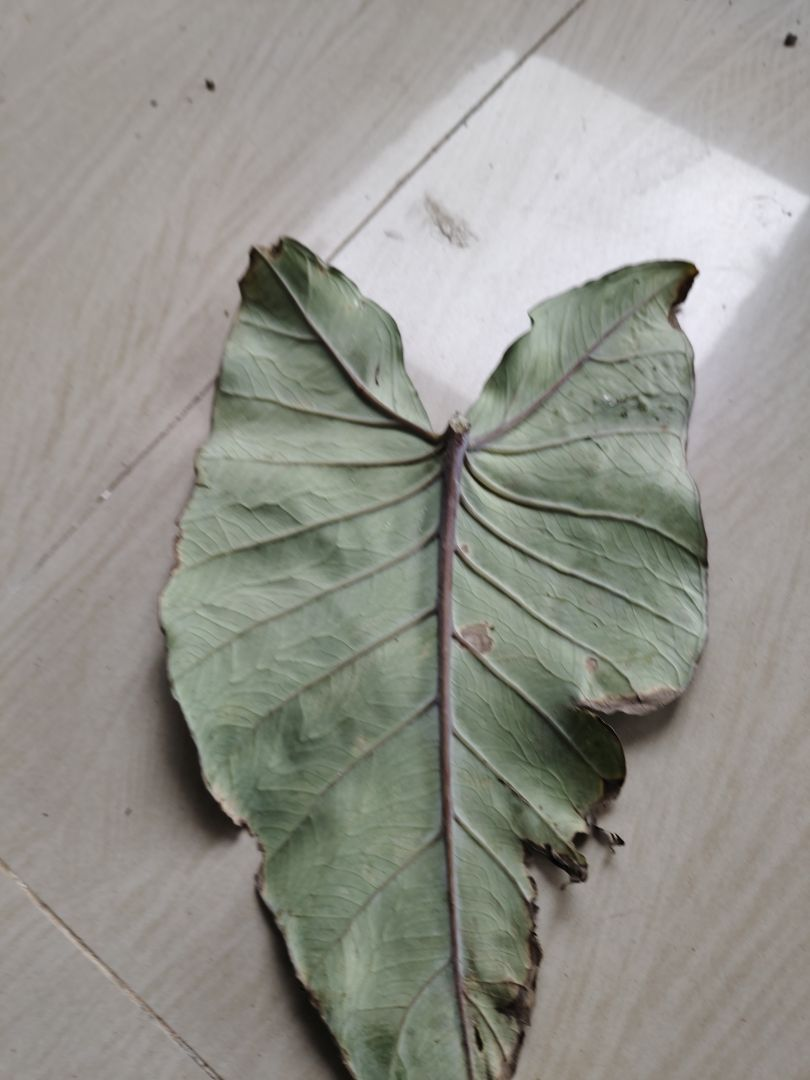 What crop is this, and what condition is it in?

taro, leaf blight
